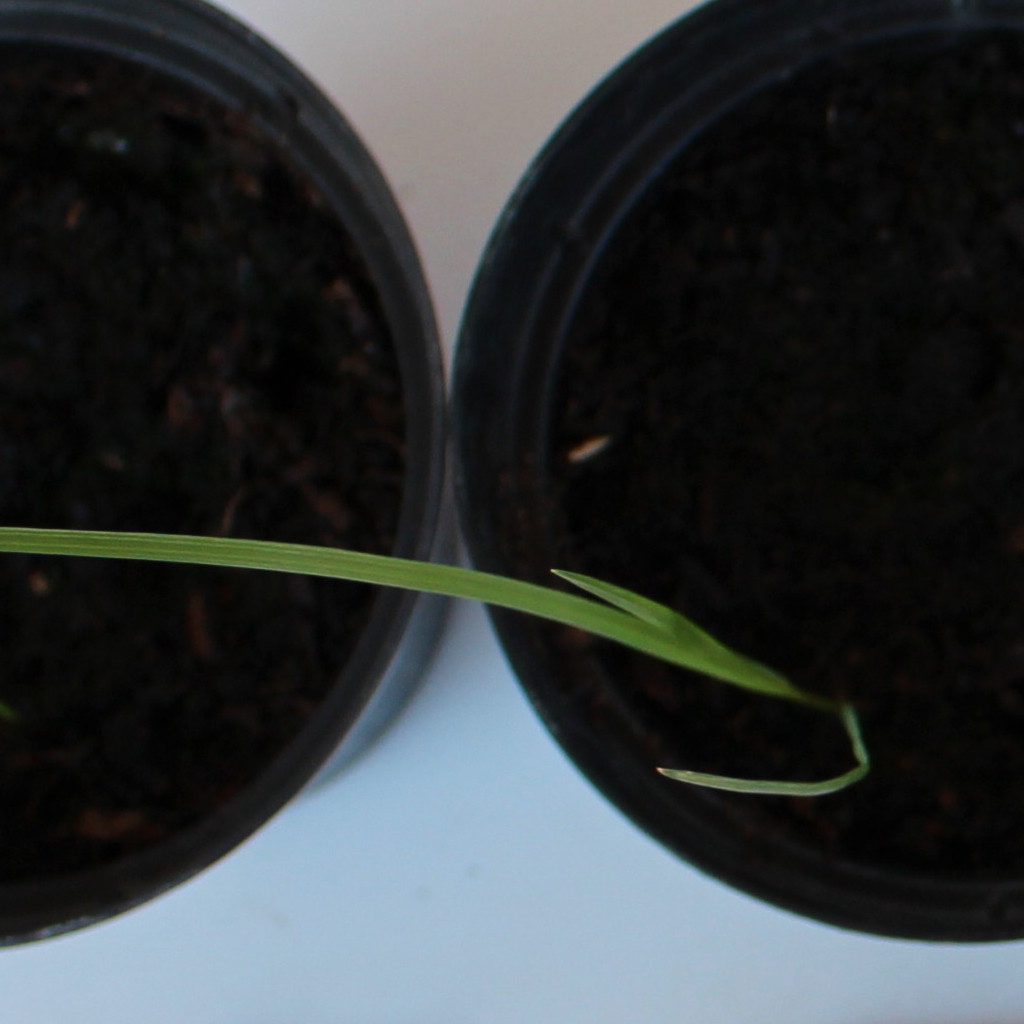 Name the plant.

Lolium multiflorum
